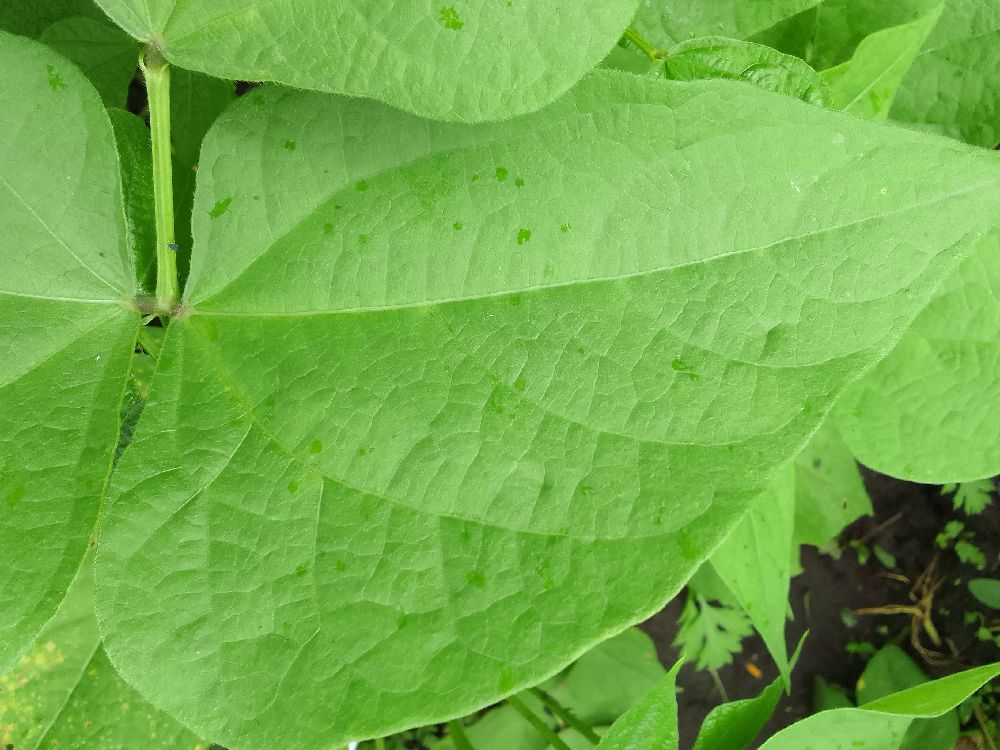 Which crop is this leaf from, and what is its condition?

common bean, healthy
